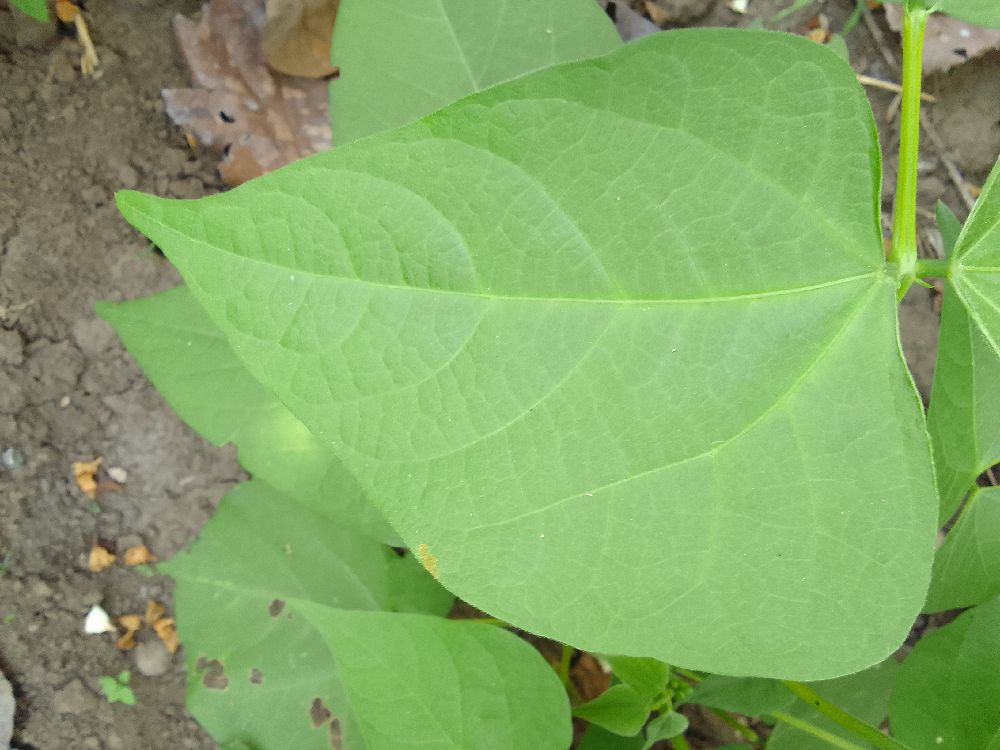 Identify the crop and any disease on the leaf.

common bean, healthy
